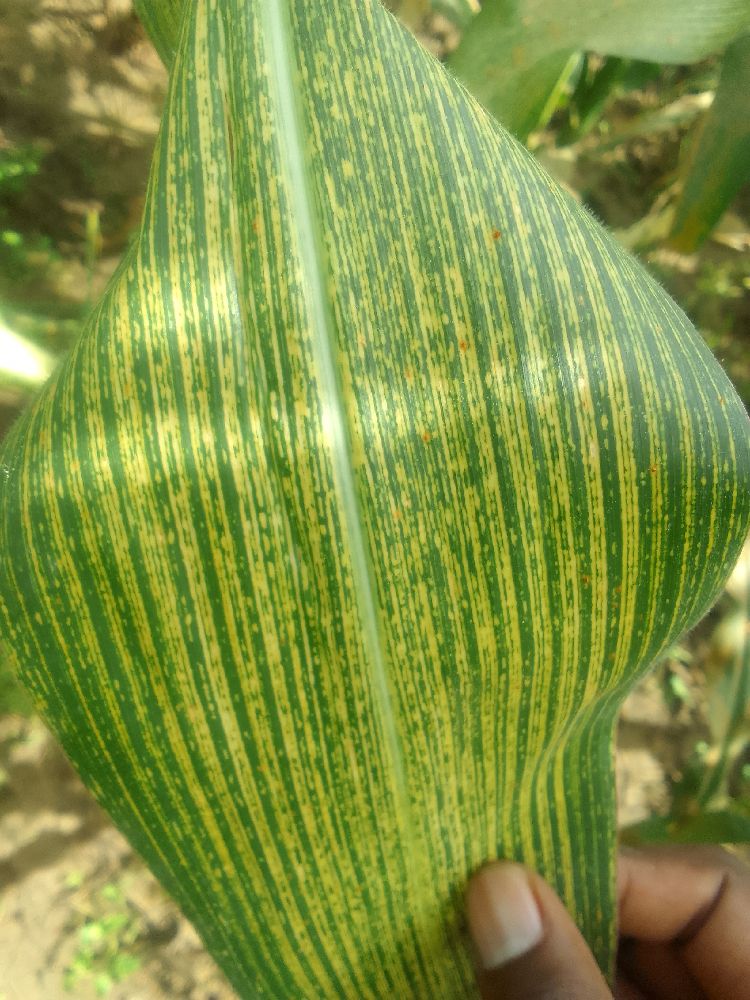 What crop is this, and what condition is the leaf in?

maize, maize streak virus
